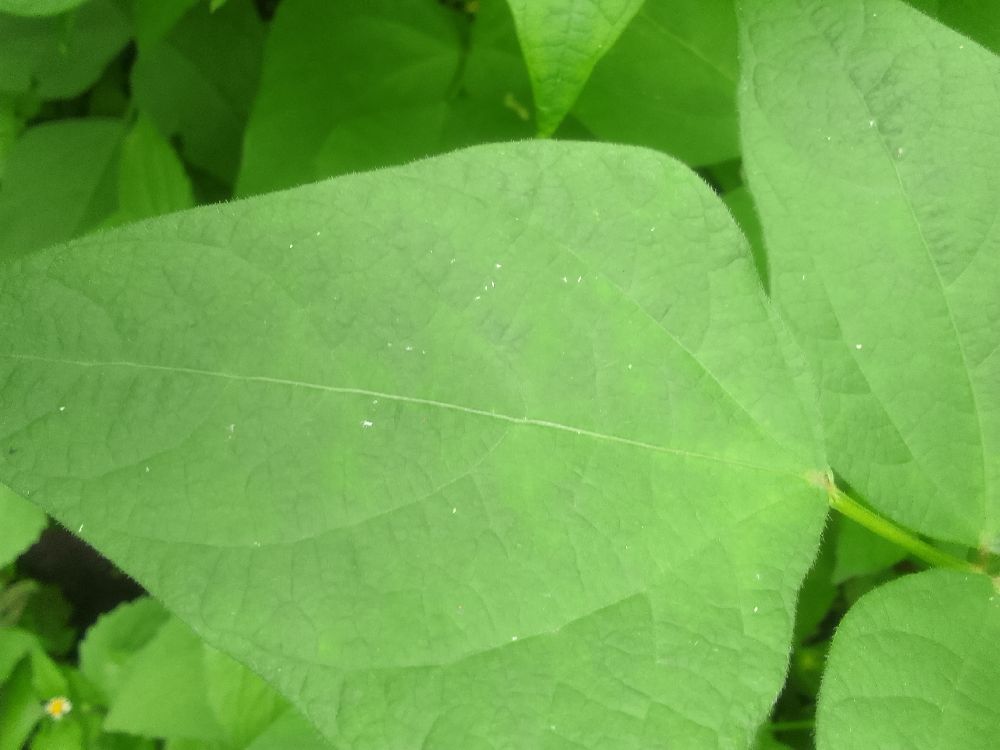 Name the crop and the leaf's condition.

common bean, healthy
